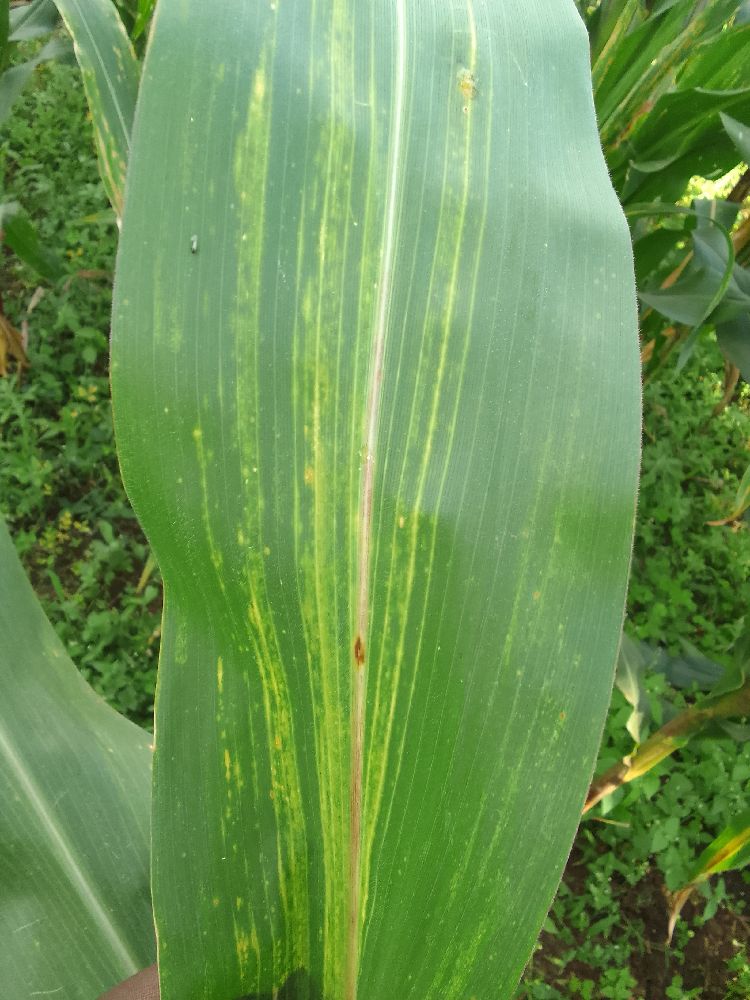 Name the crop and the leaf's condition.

maize, maize lethal necrosis
